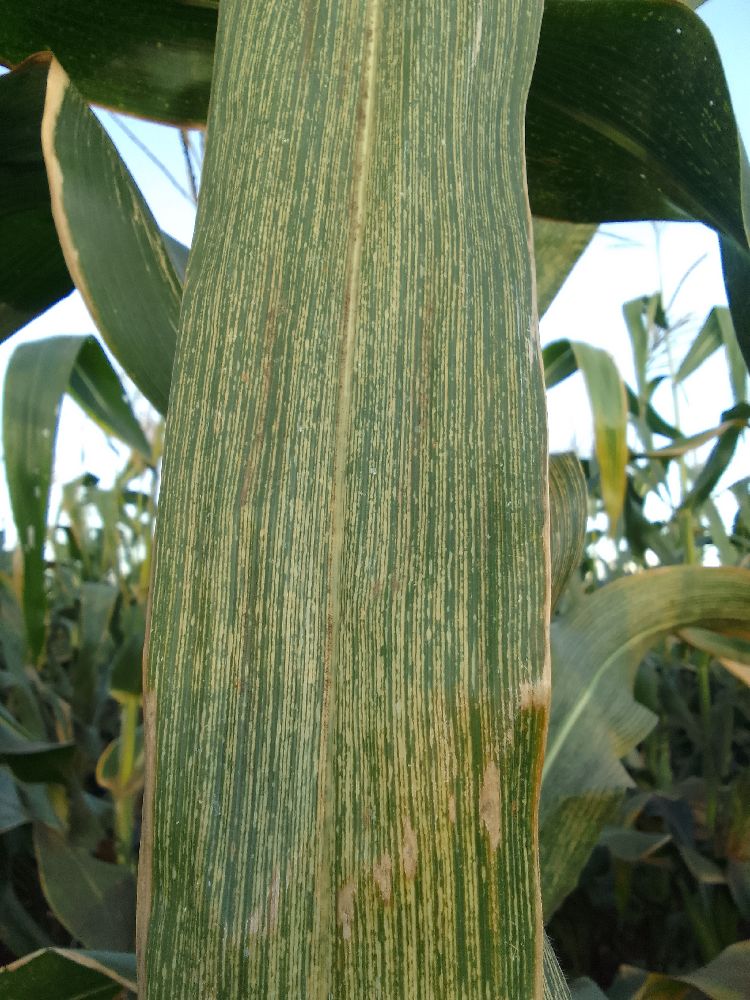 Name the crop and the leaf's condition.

maize, maize streak virus
